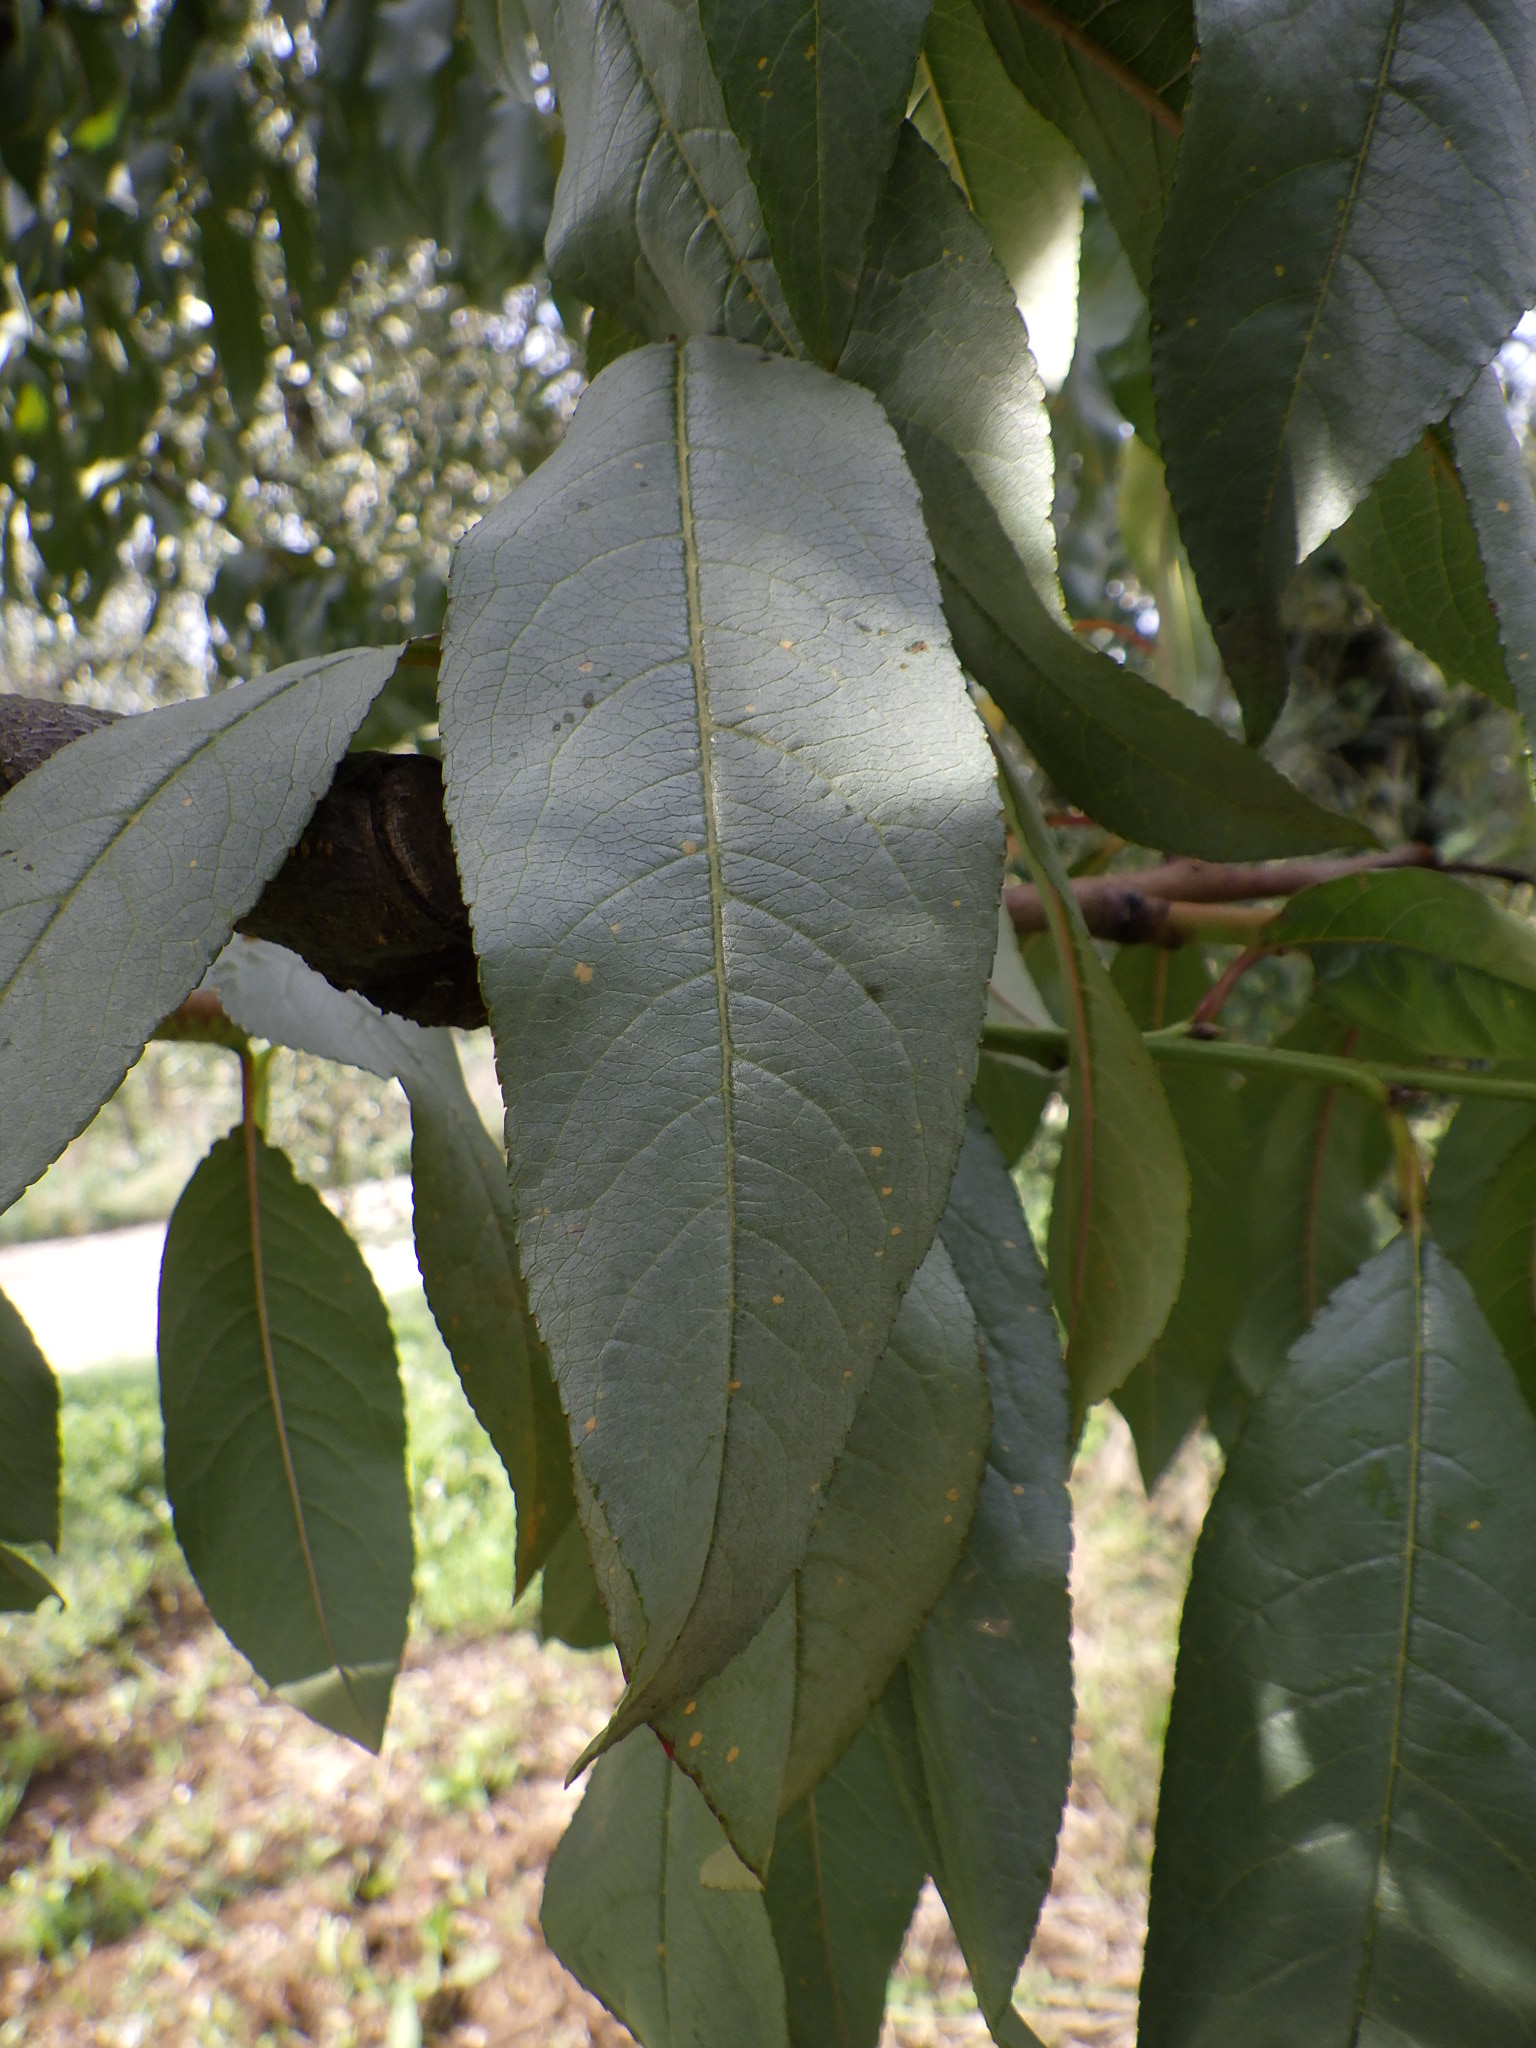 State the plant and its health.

peach, healthy
